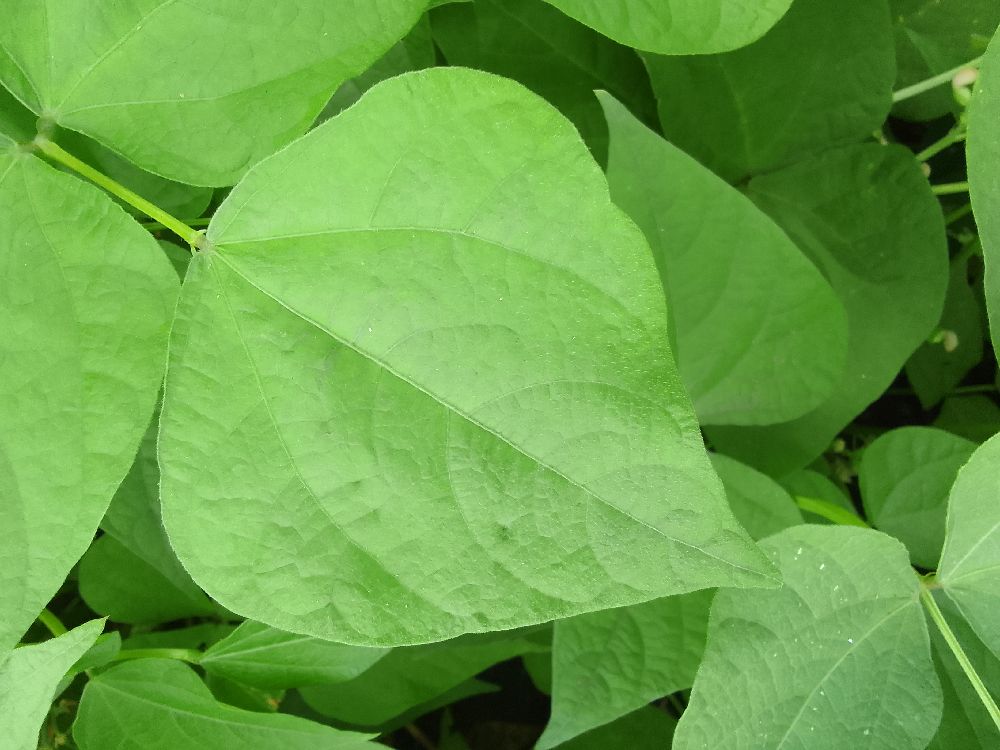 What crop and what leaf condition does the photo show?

common bean, healthy
